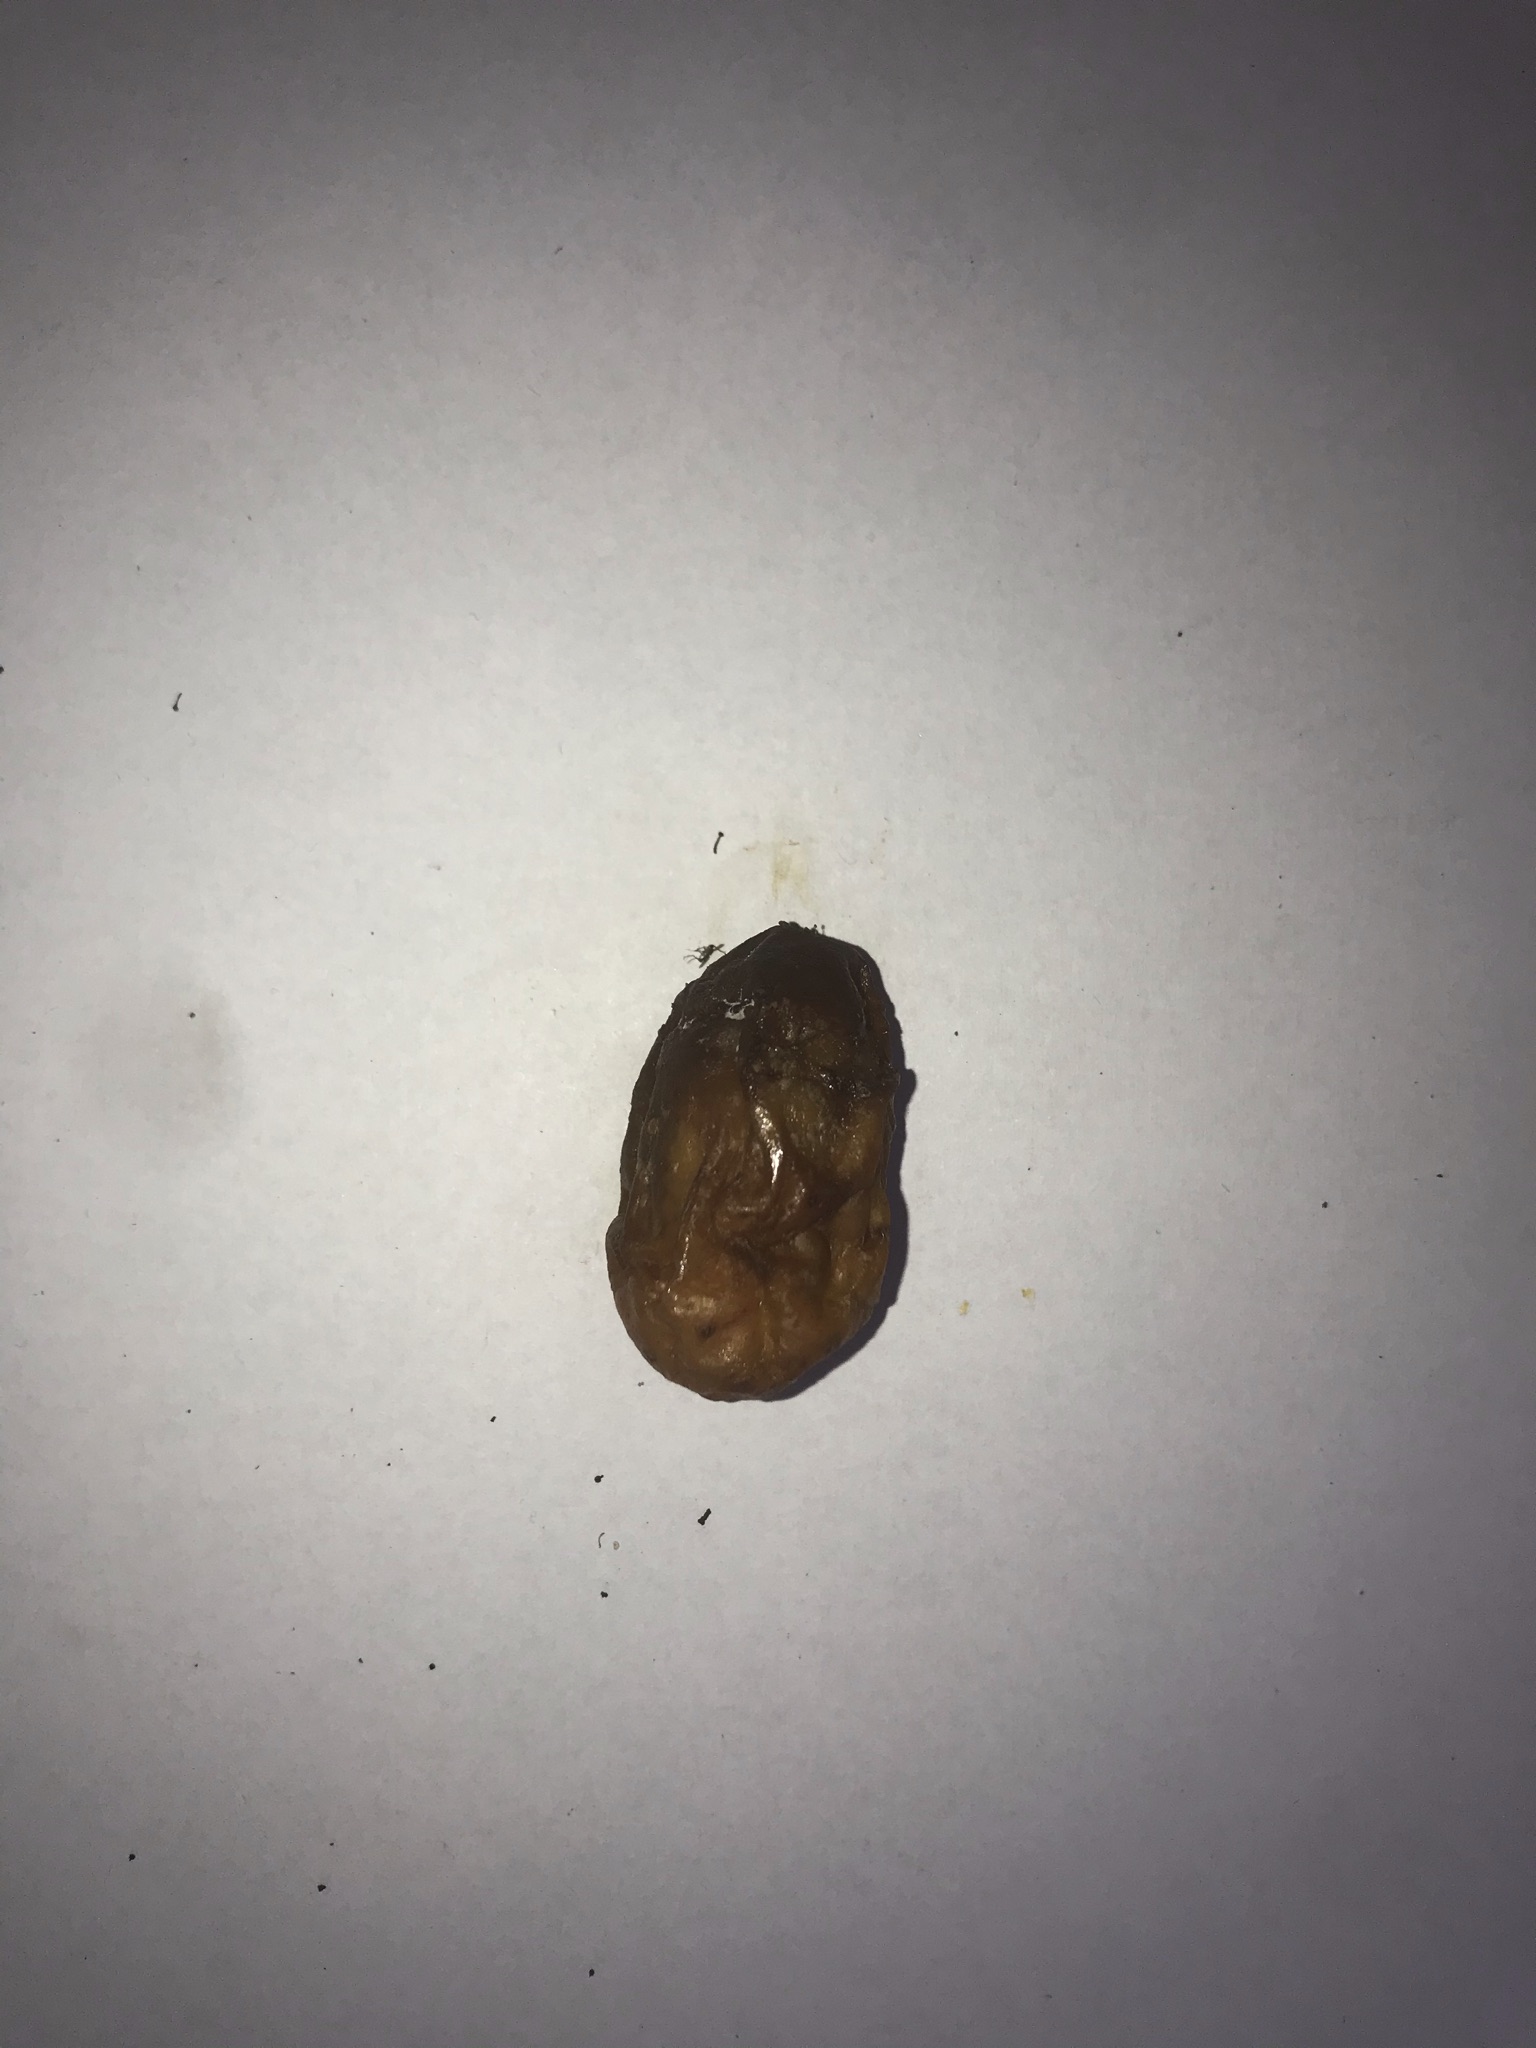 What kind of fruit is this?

siriguela
